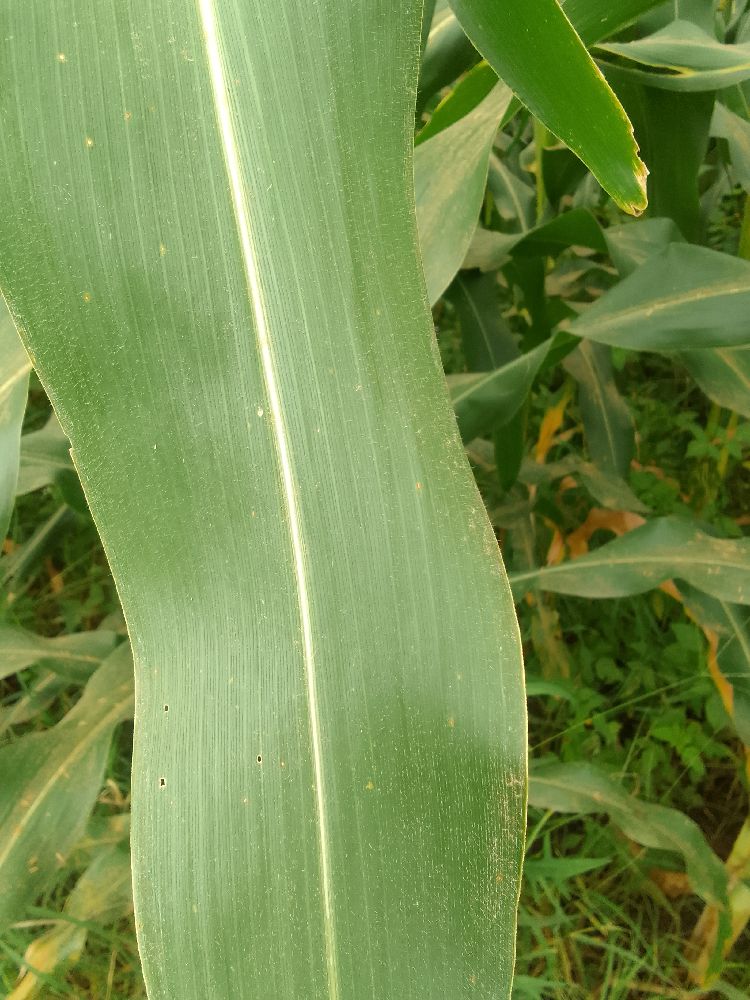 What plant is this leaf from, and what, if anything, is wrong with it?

maize, healthy
